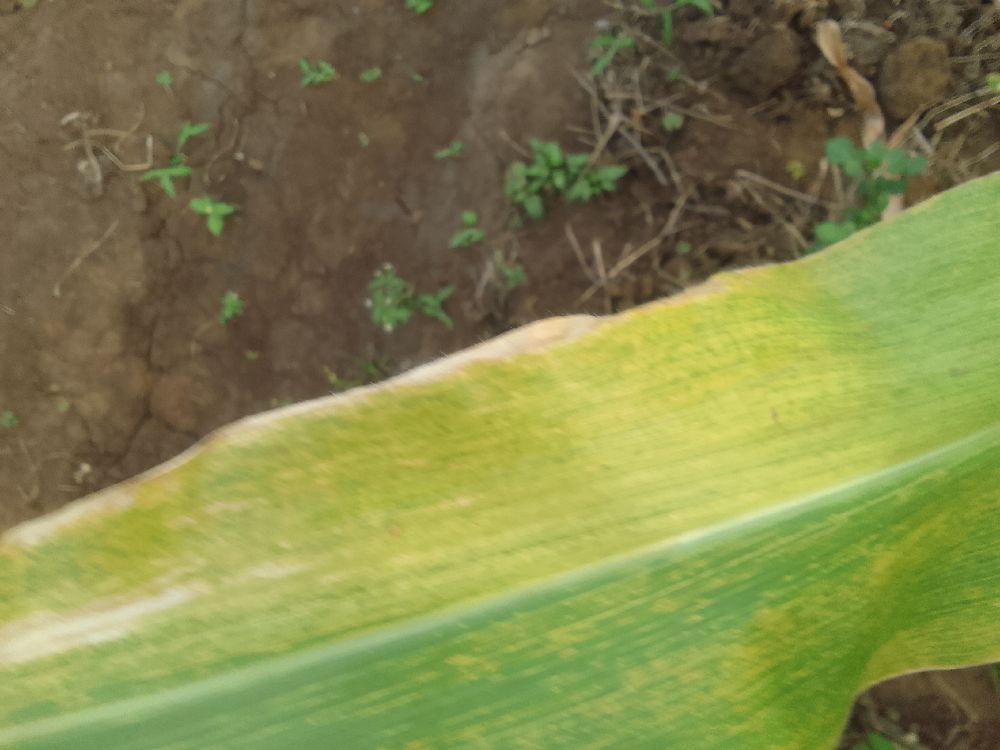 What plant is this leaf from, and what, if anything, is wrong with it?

maize, maize lethal necrosis
